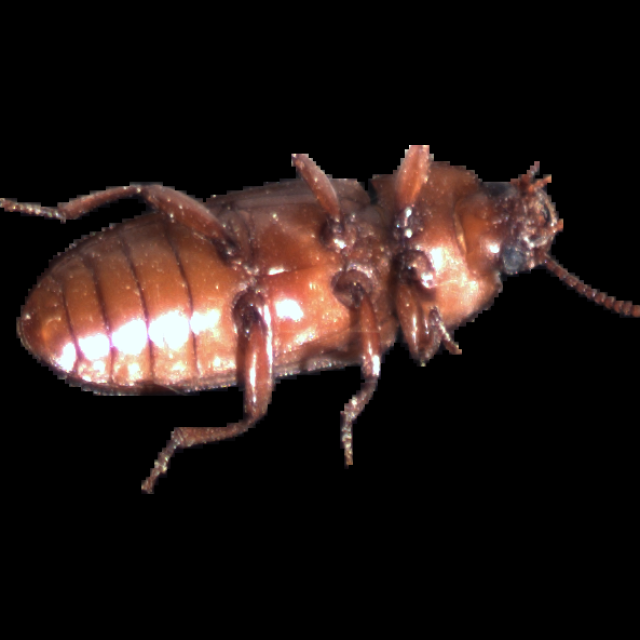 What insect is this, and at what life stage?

mealworm beetle
